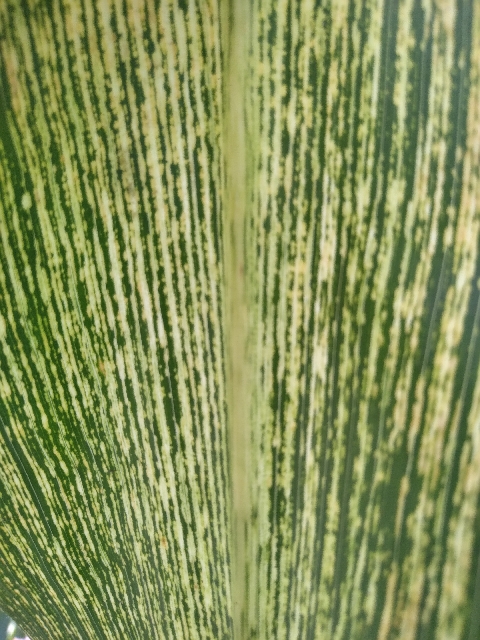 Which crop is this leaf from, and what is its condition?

maize, maize streak virus
